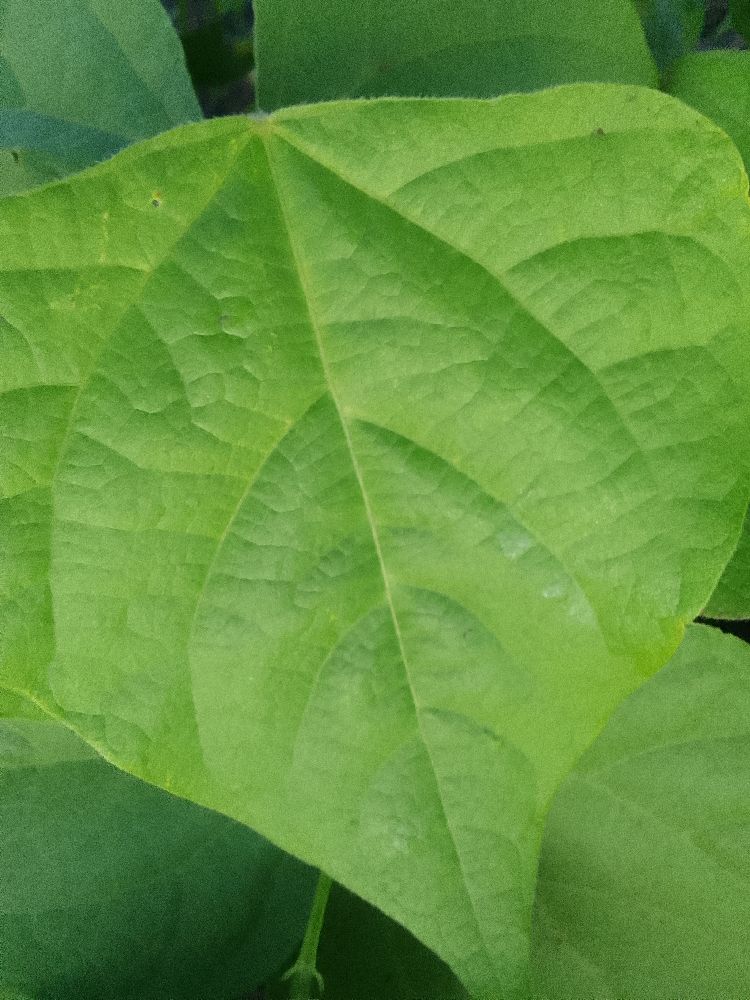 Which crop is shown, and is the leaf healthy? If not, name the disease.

common bean, healthy
